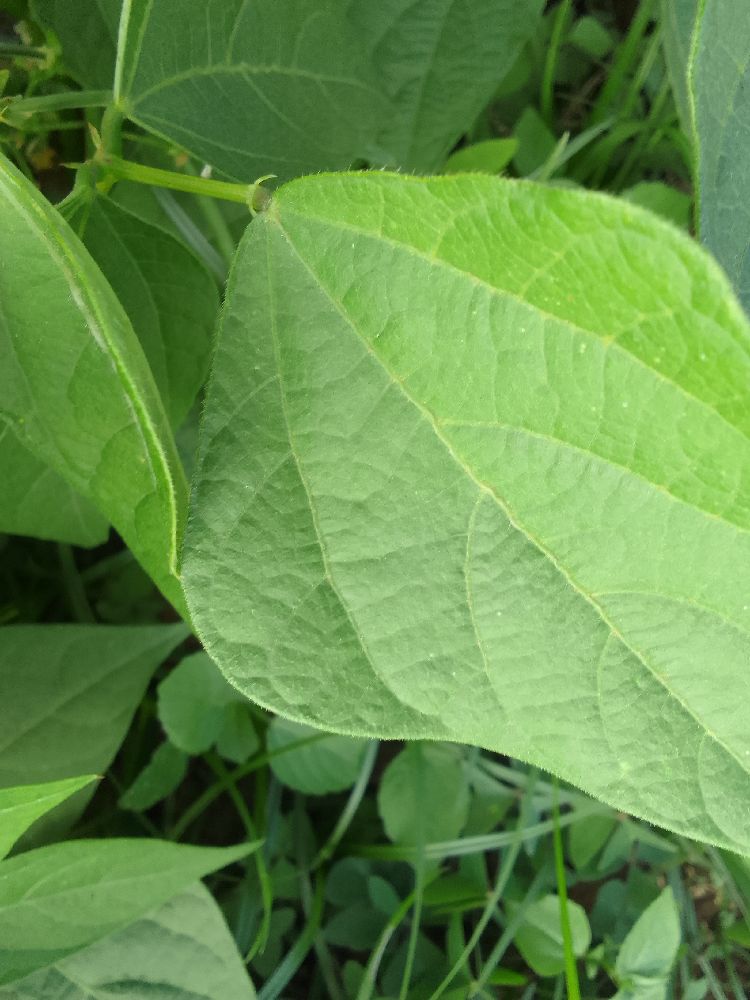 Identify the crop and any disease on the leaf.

common bean, healthy
